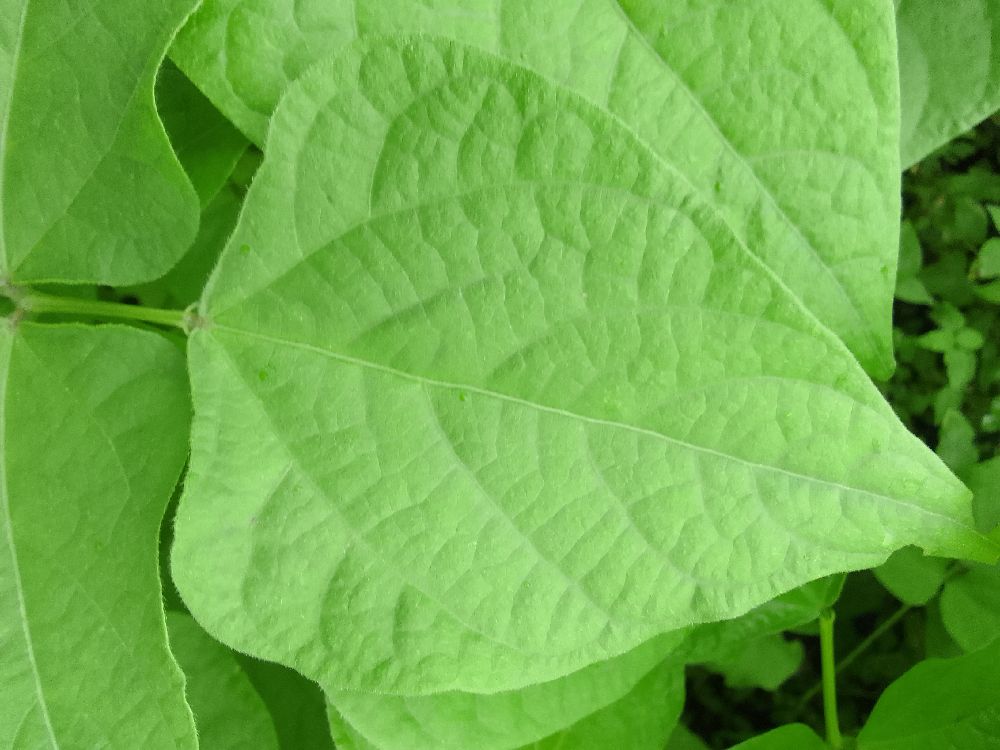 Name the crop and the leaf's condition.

common bean, healthy
